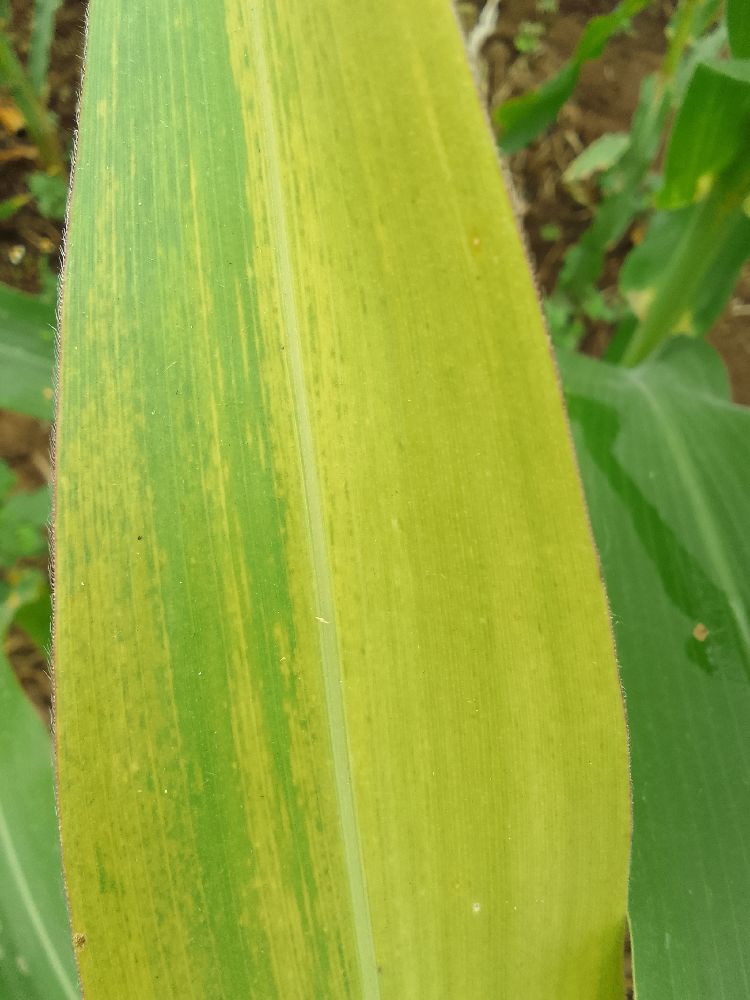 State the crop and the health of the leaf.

maize, maize lethal necrosis
